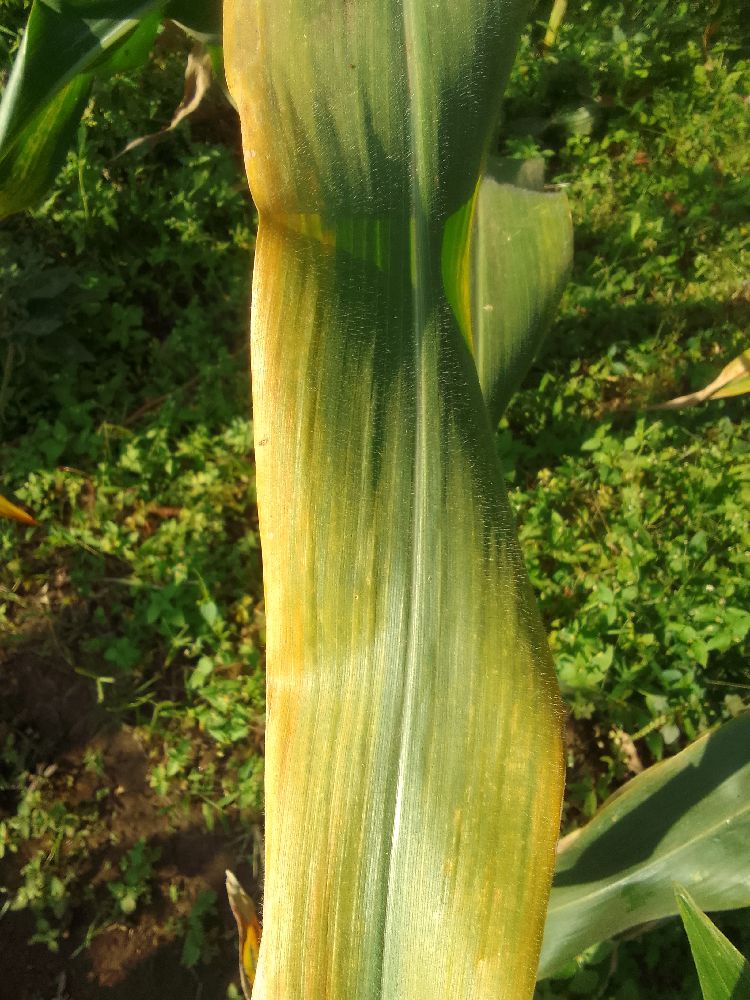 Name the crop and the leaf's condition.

maize, maize lethal necrosis
